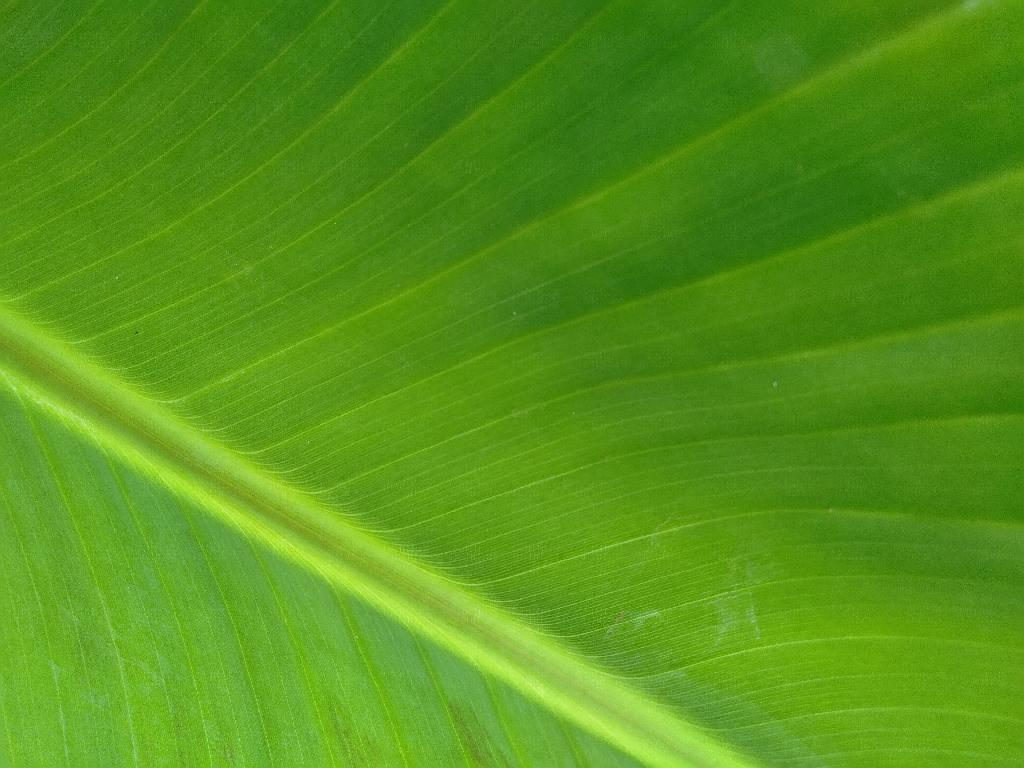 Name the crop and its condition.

banana, healthy
